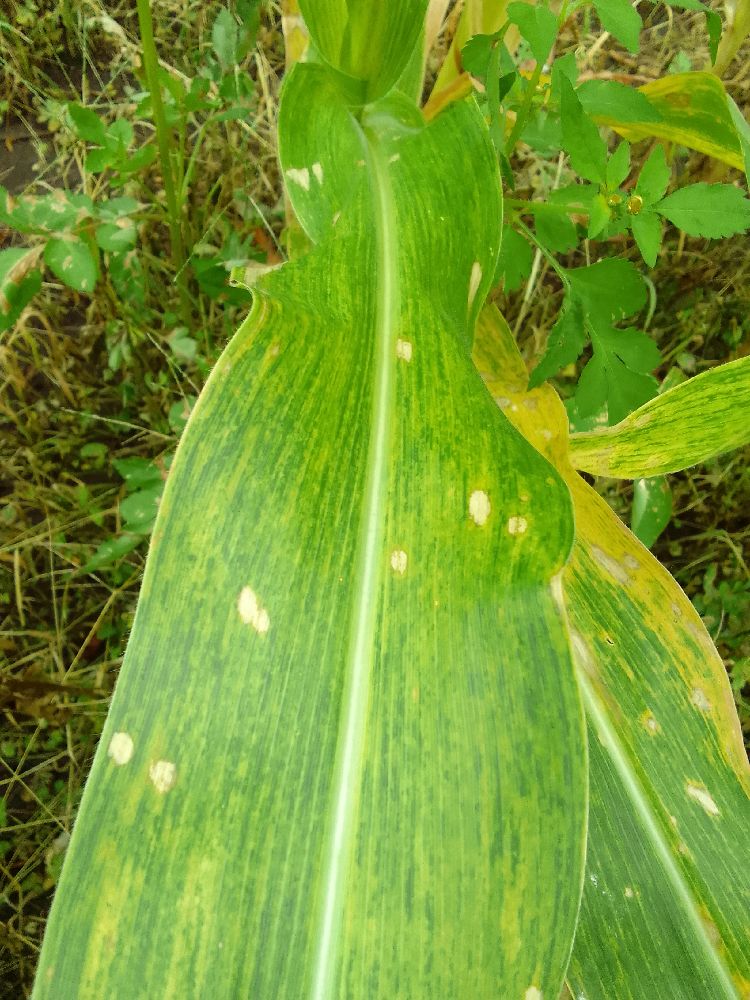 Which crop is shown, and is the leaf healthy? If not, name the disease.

maize, maize lethal necrosis
